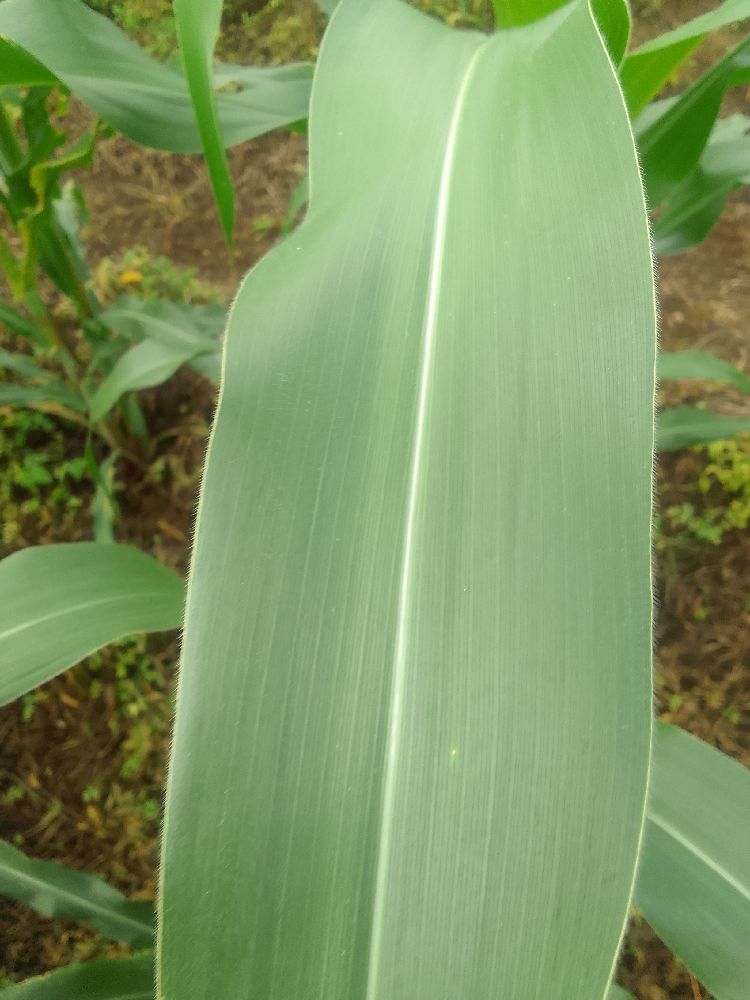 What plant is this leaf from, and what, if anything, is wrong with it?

maize, healthy
